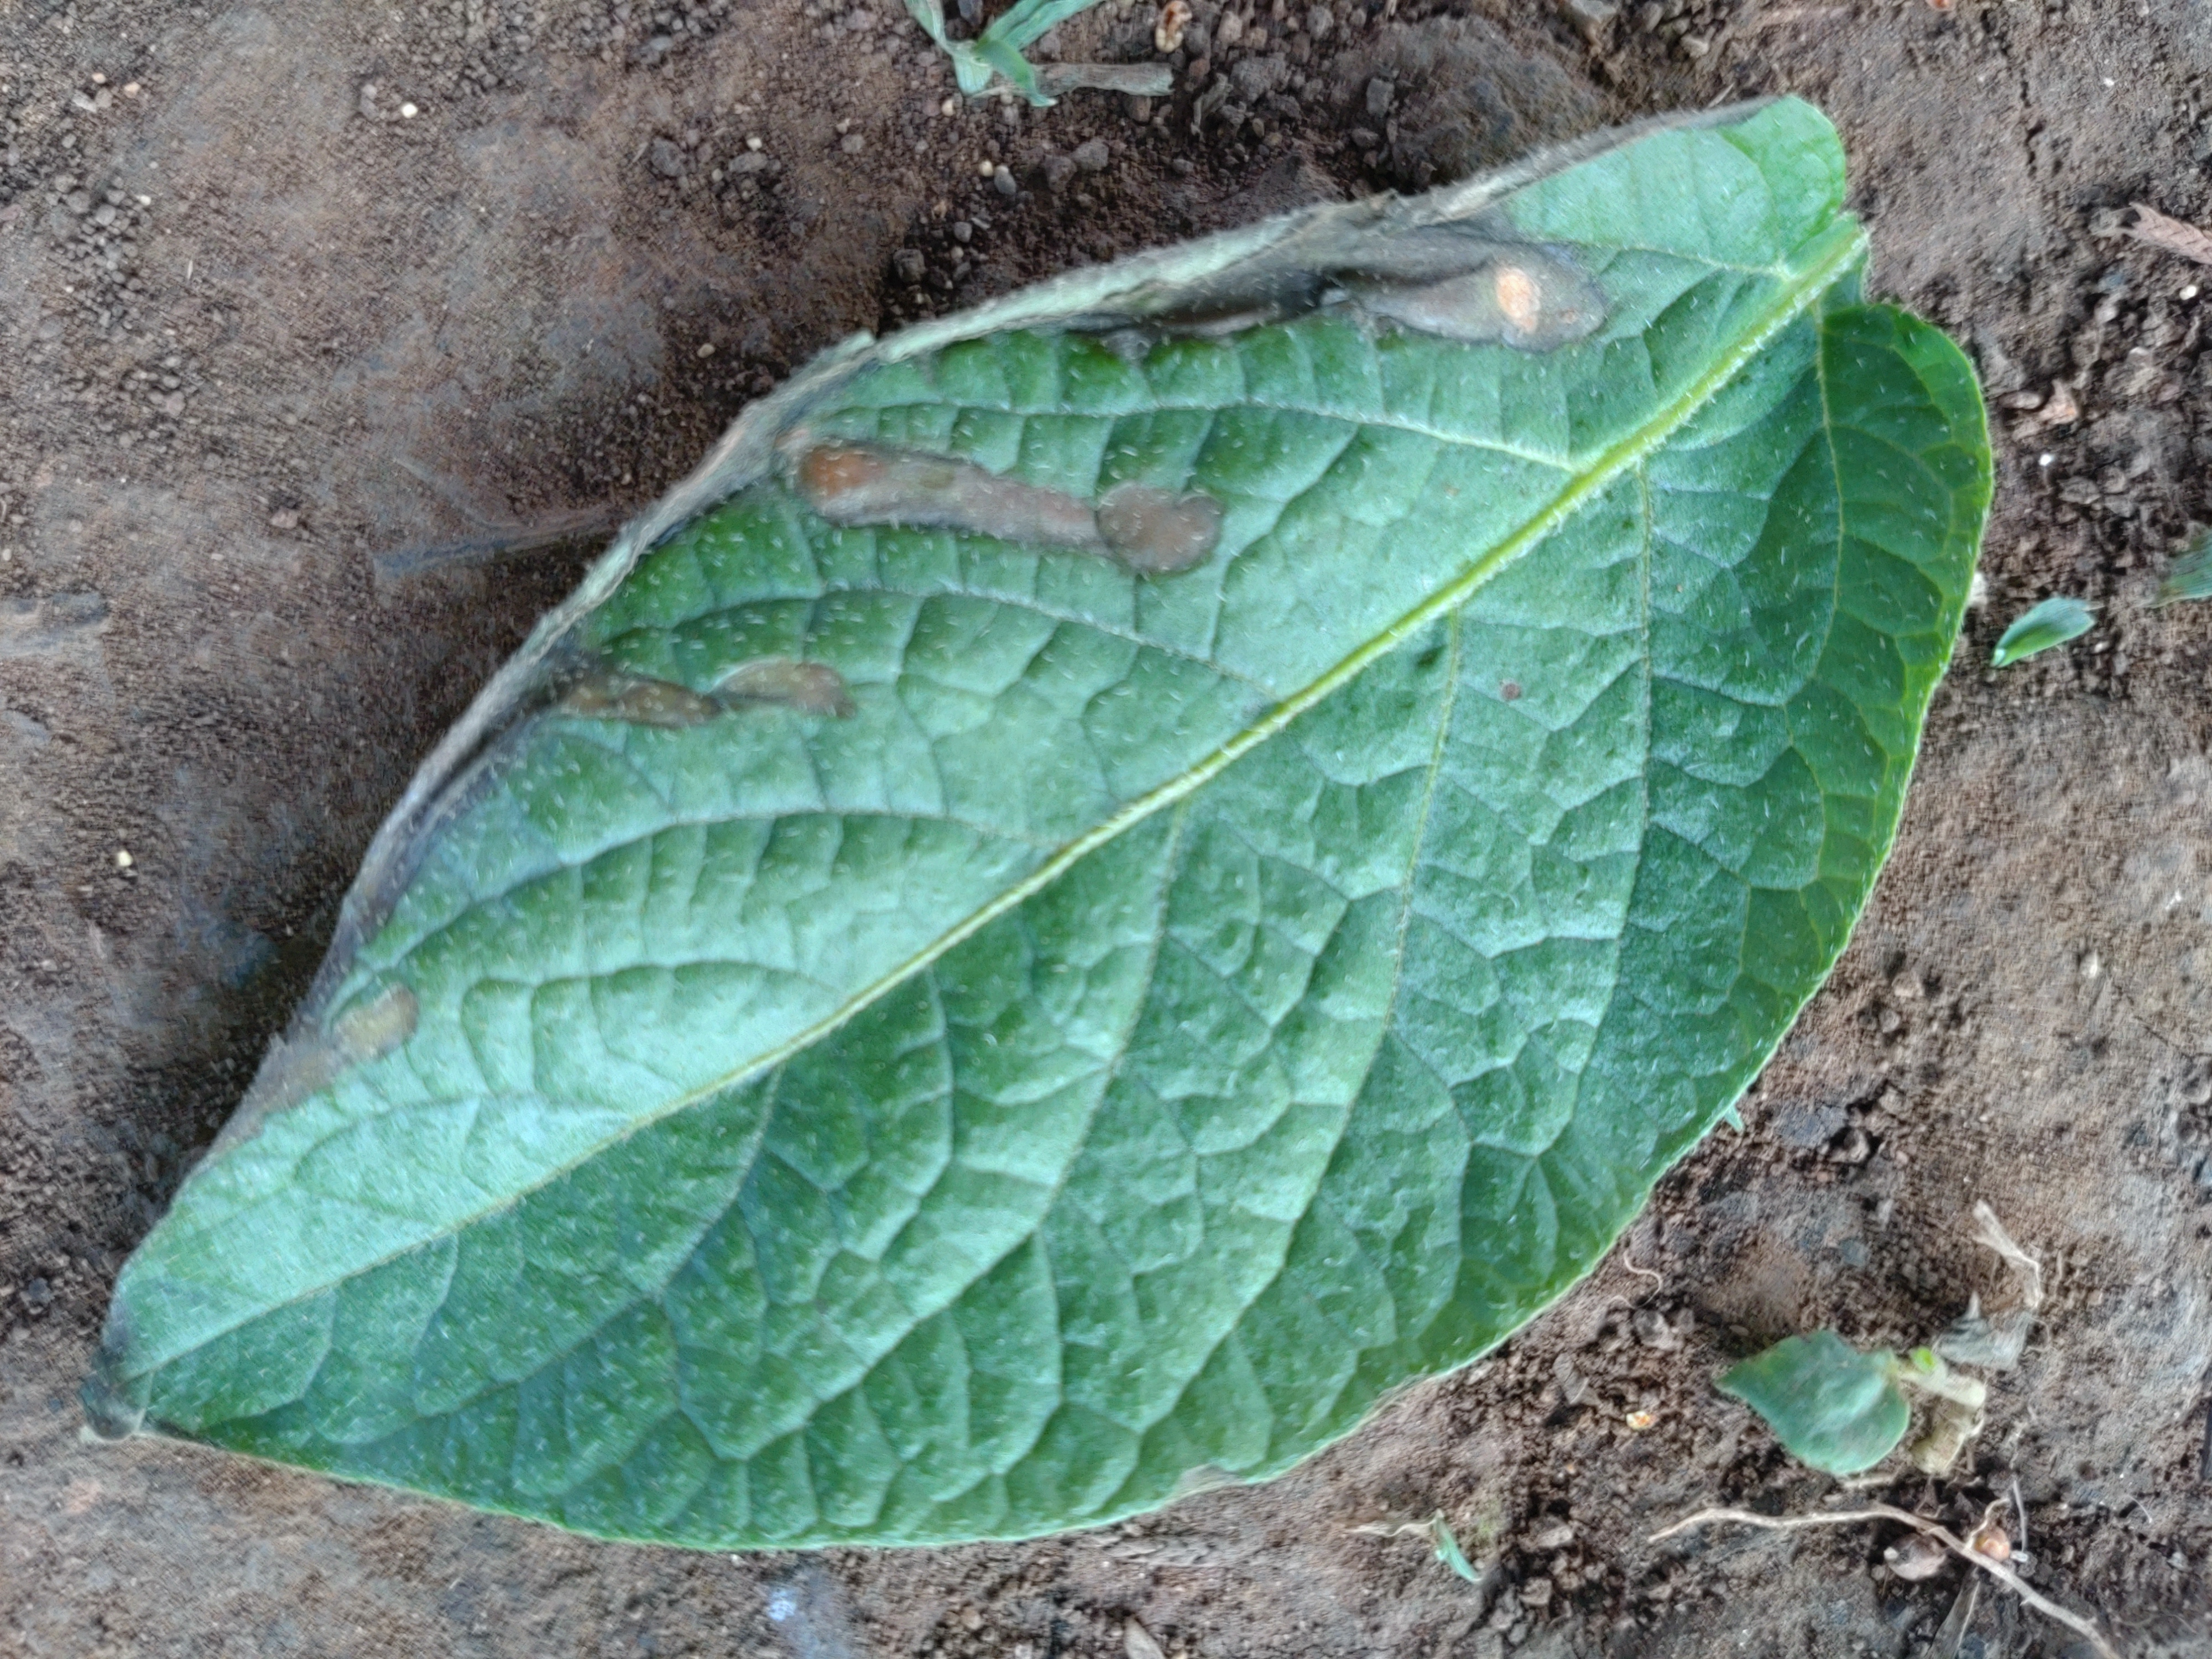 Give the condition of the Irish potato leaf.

early blight
